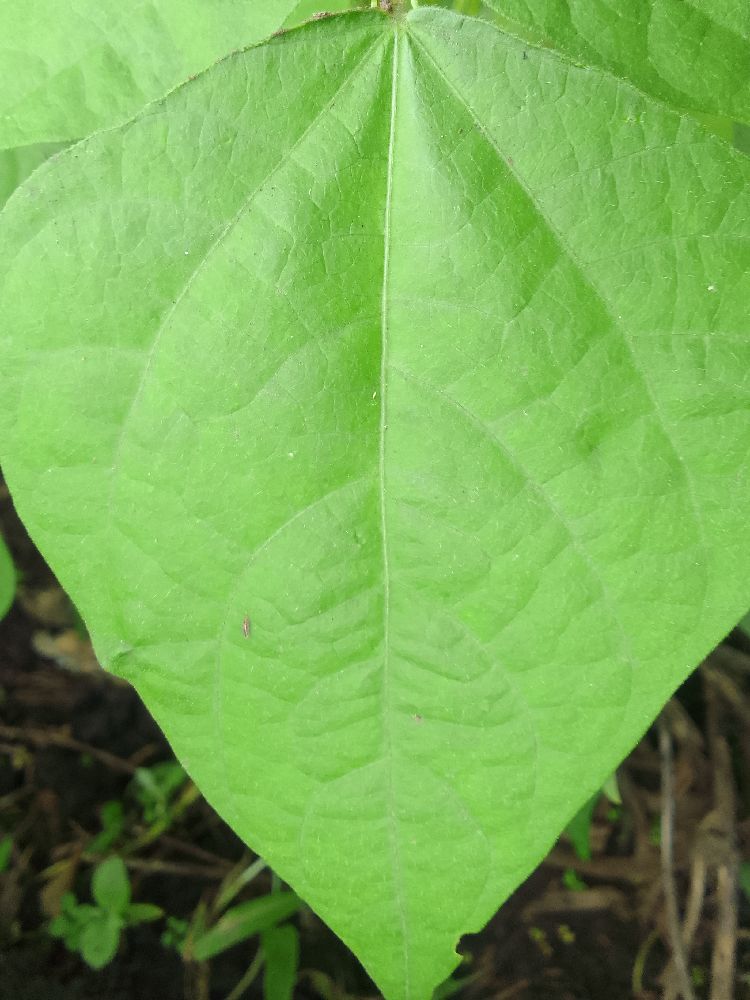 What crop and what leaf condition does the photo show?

common bean, healthy
